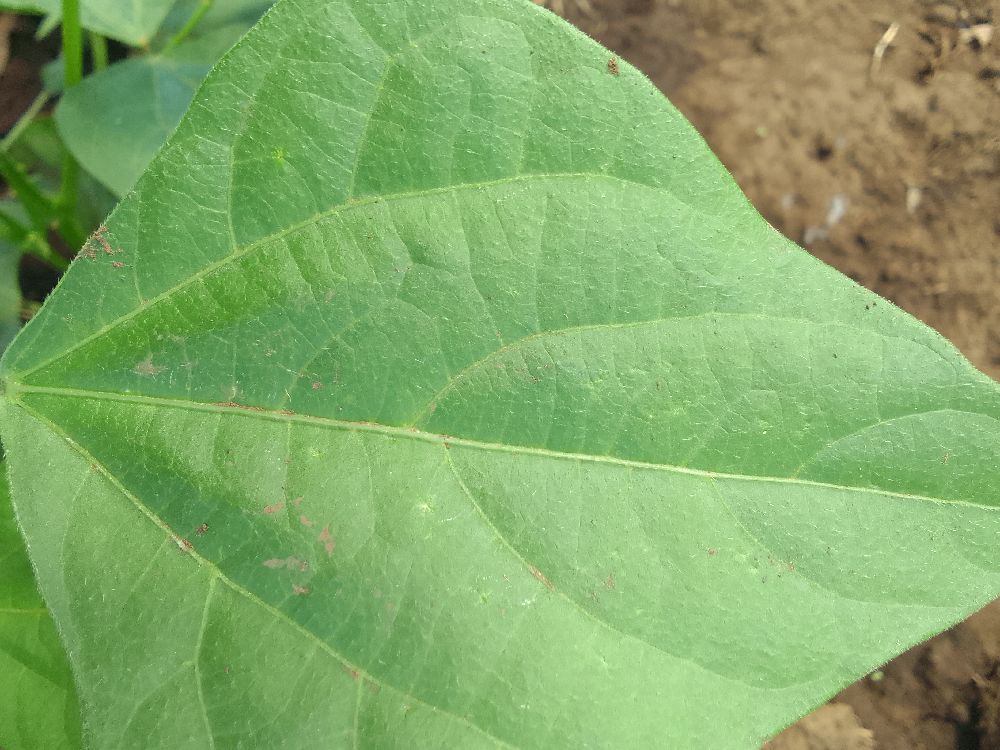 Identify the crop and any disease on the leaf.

common bean, healthy
